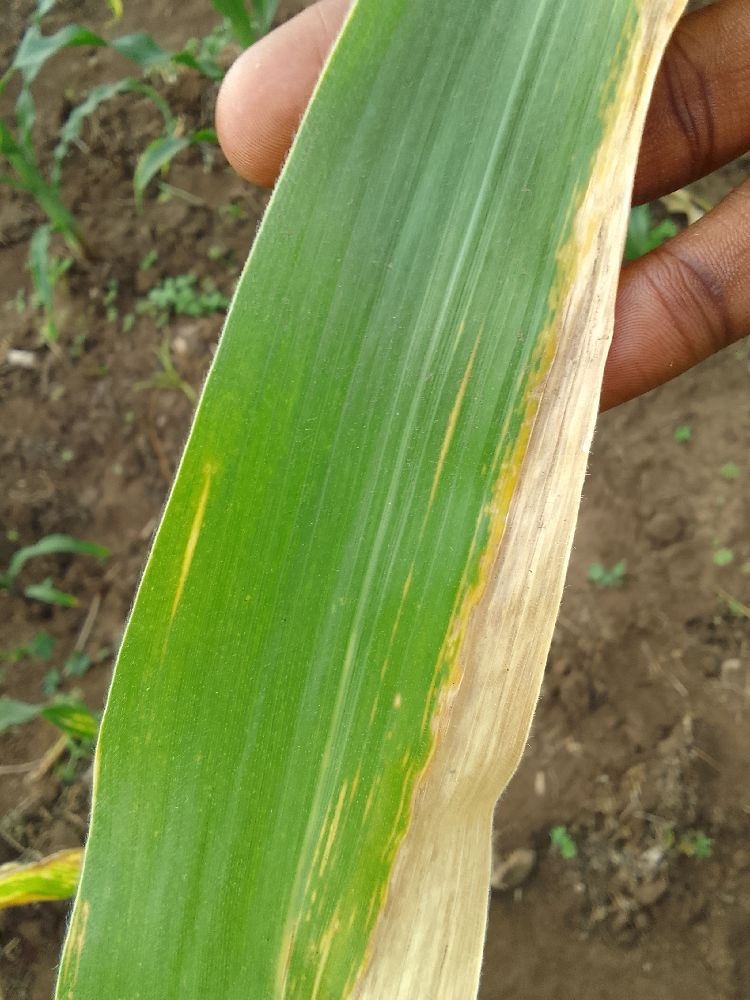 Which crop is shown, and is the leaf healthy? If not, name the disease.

maize, maize lethal necrosis
